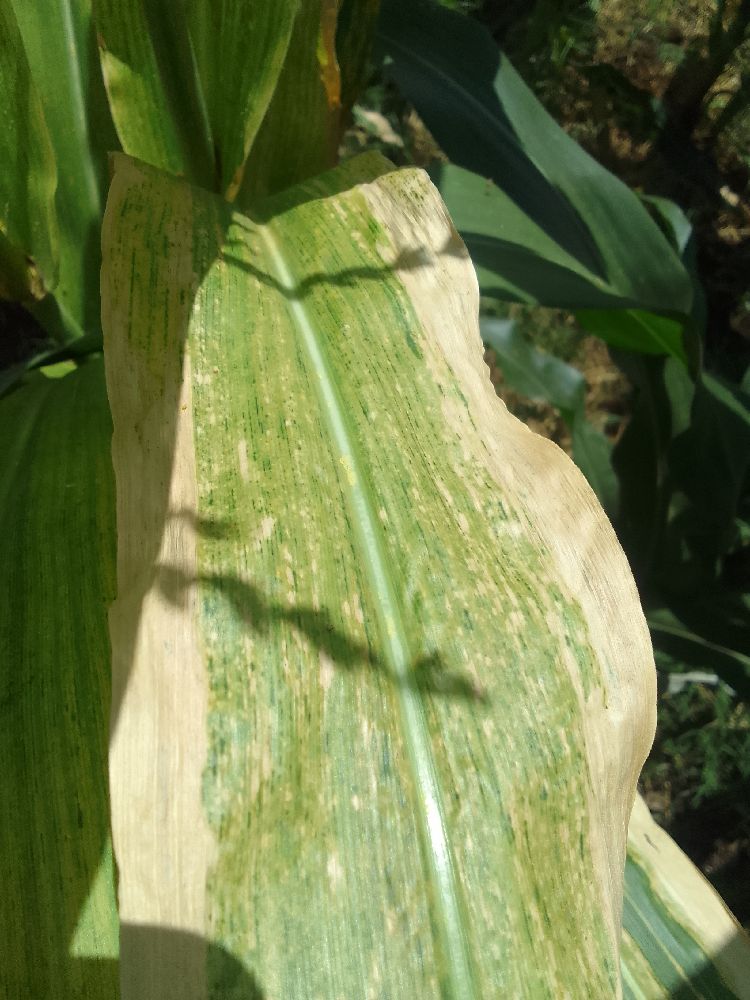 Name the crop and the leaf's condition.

maize, maize lethal necrosis
